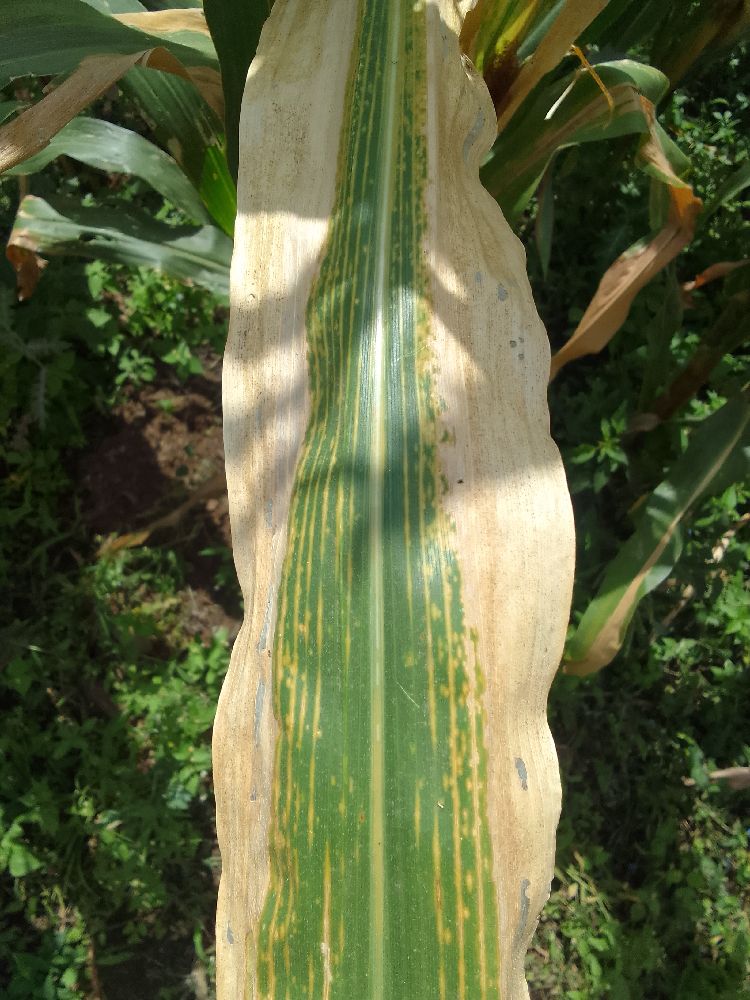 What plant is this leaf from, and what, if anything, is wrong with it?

maize, maize lethal necrosis
